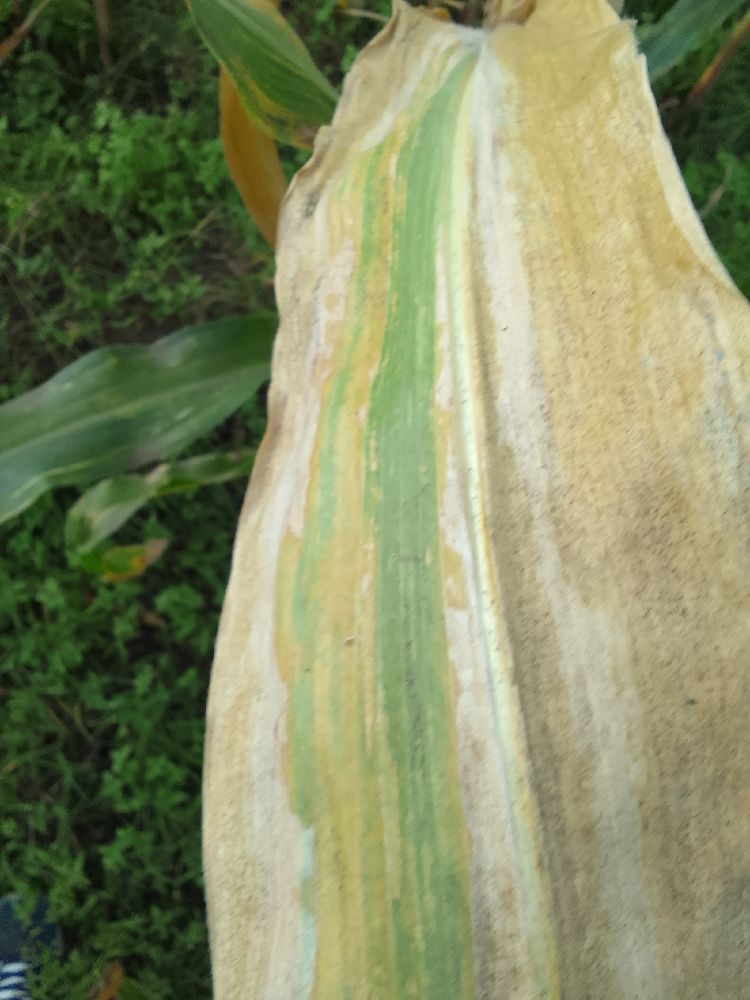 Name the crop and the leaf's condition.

maize, maize lethal necrosis
